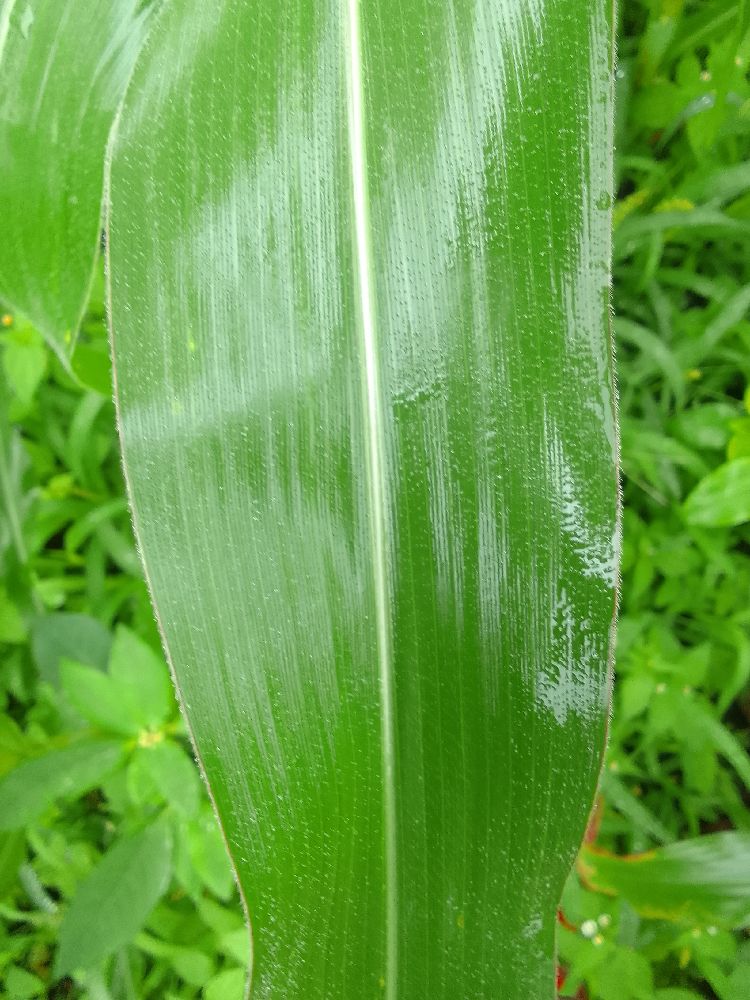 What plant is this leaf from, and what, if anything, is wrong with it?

maize, healthy
